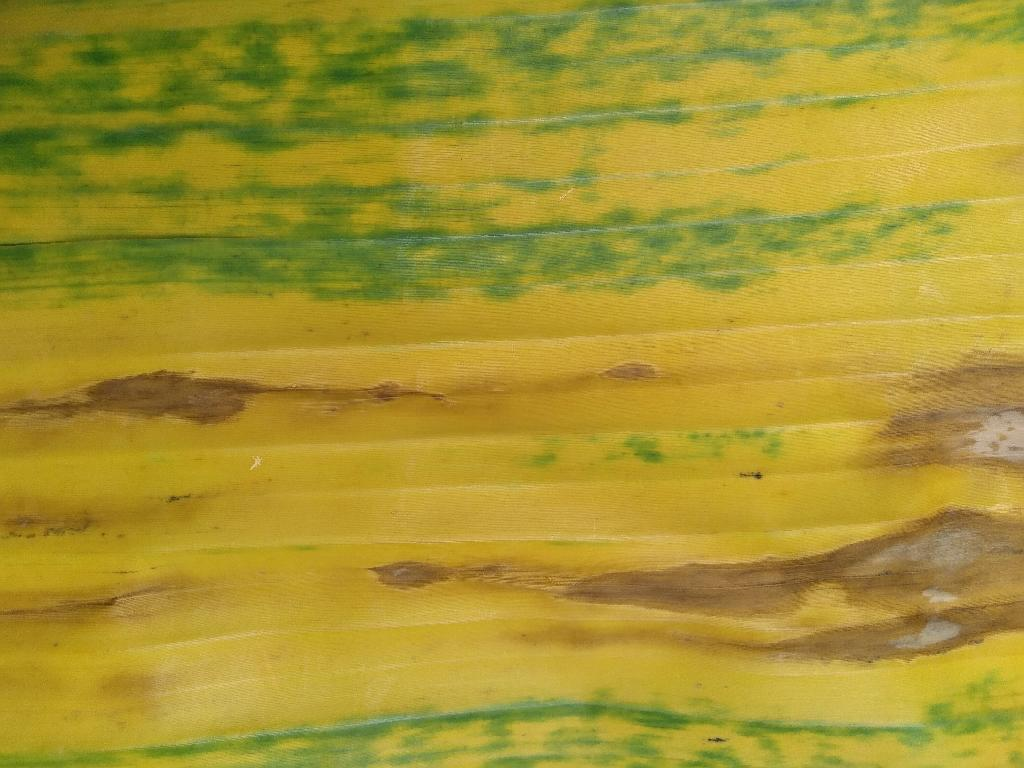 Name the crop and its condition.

banana, fusarium wilt race 1
